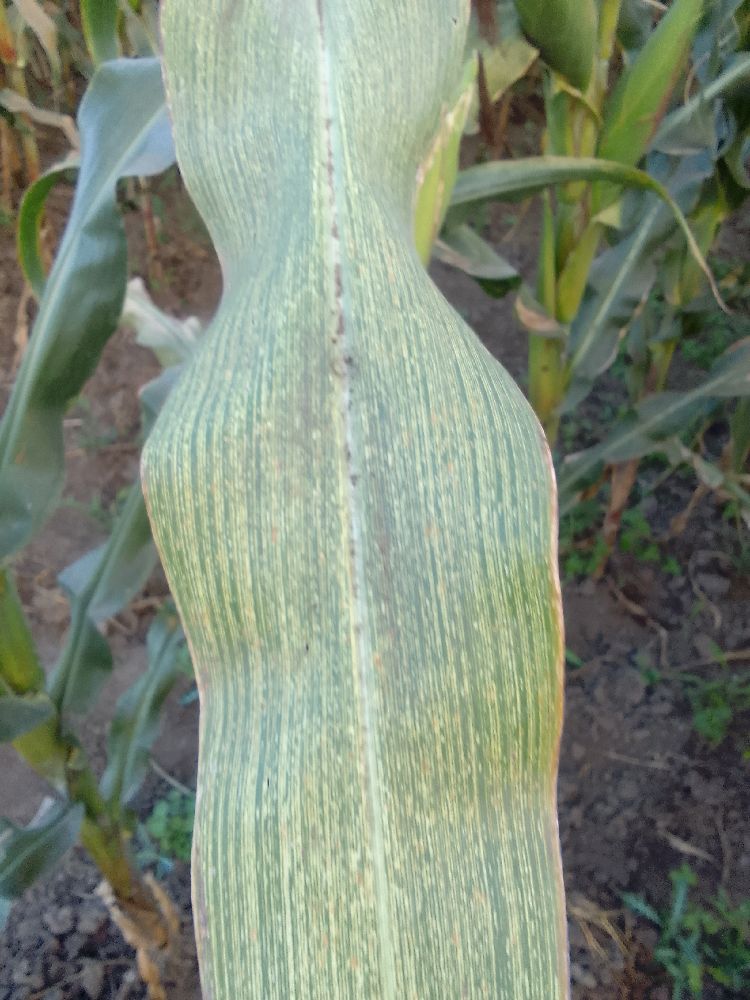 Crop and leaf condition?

maize, maize streak virus
